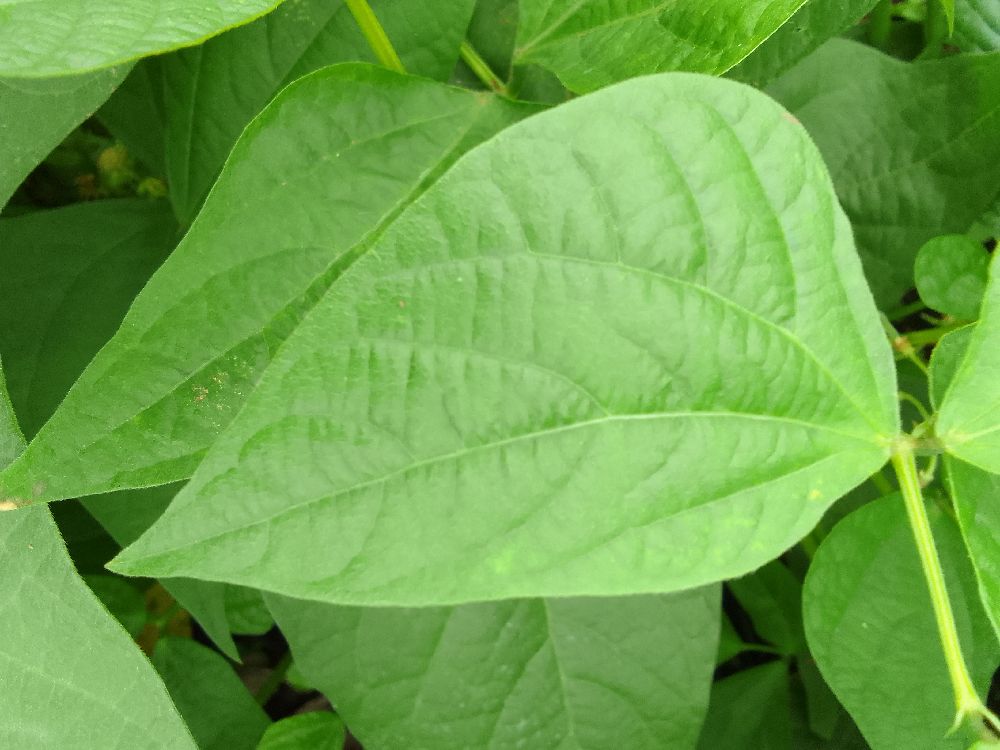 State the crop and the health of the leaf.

common bean, healthy
